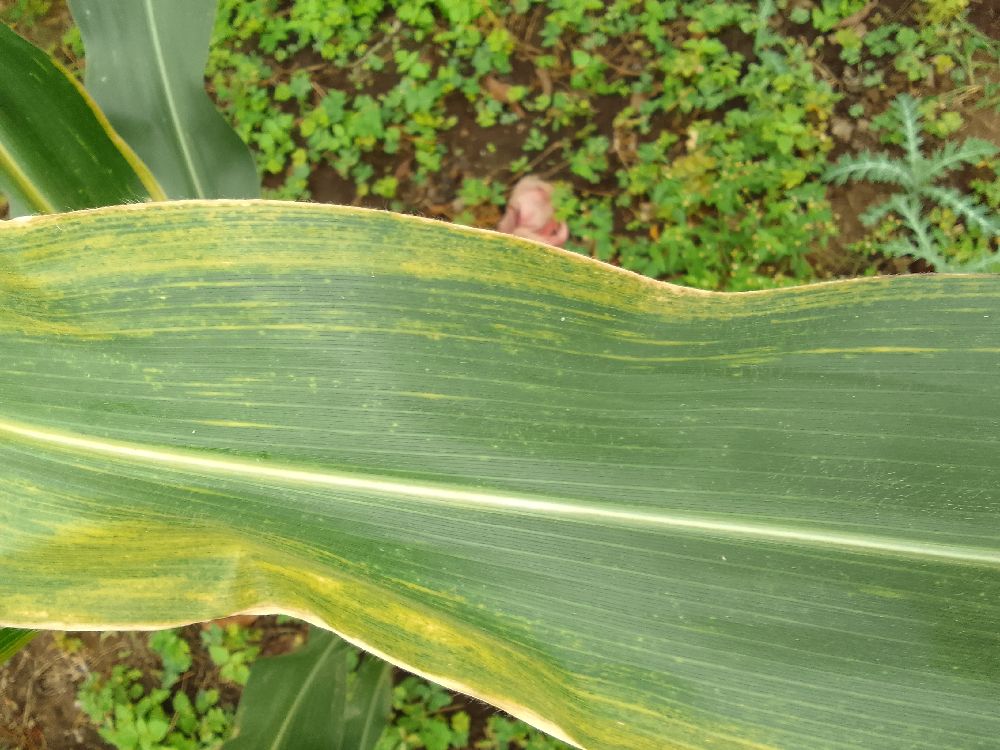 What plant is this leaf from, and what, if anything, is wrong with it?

maize, maize lethal necrosis
